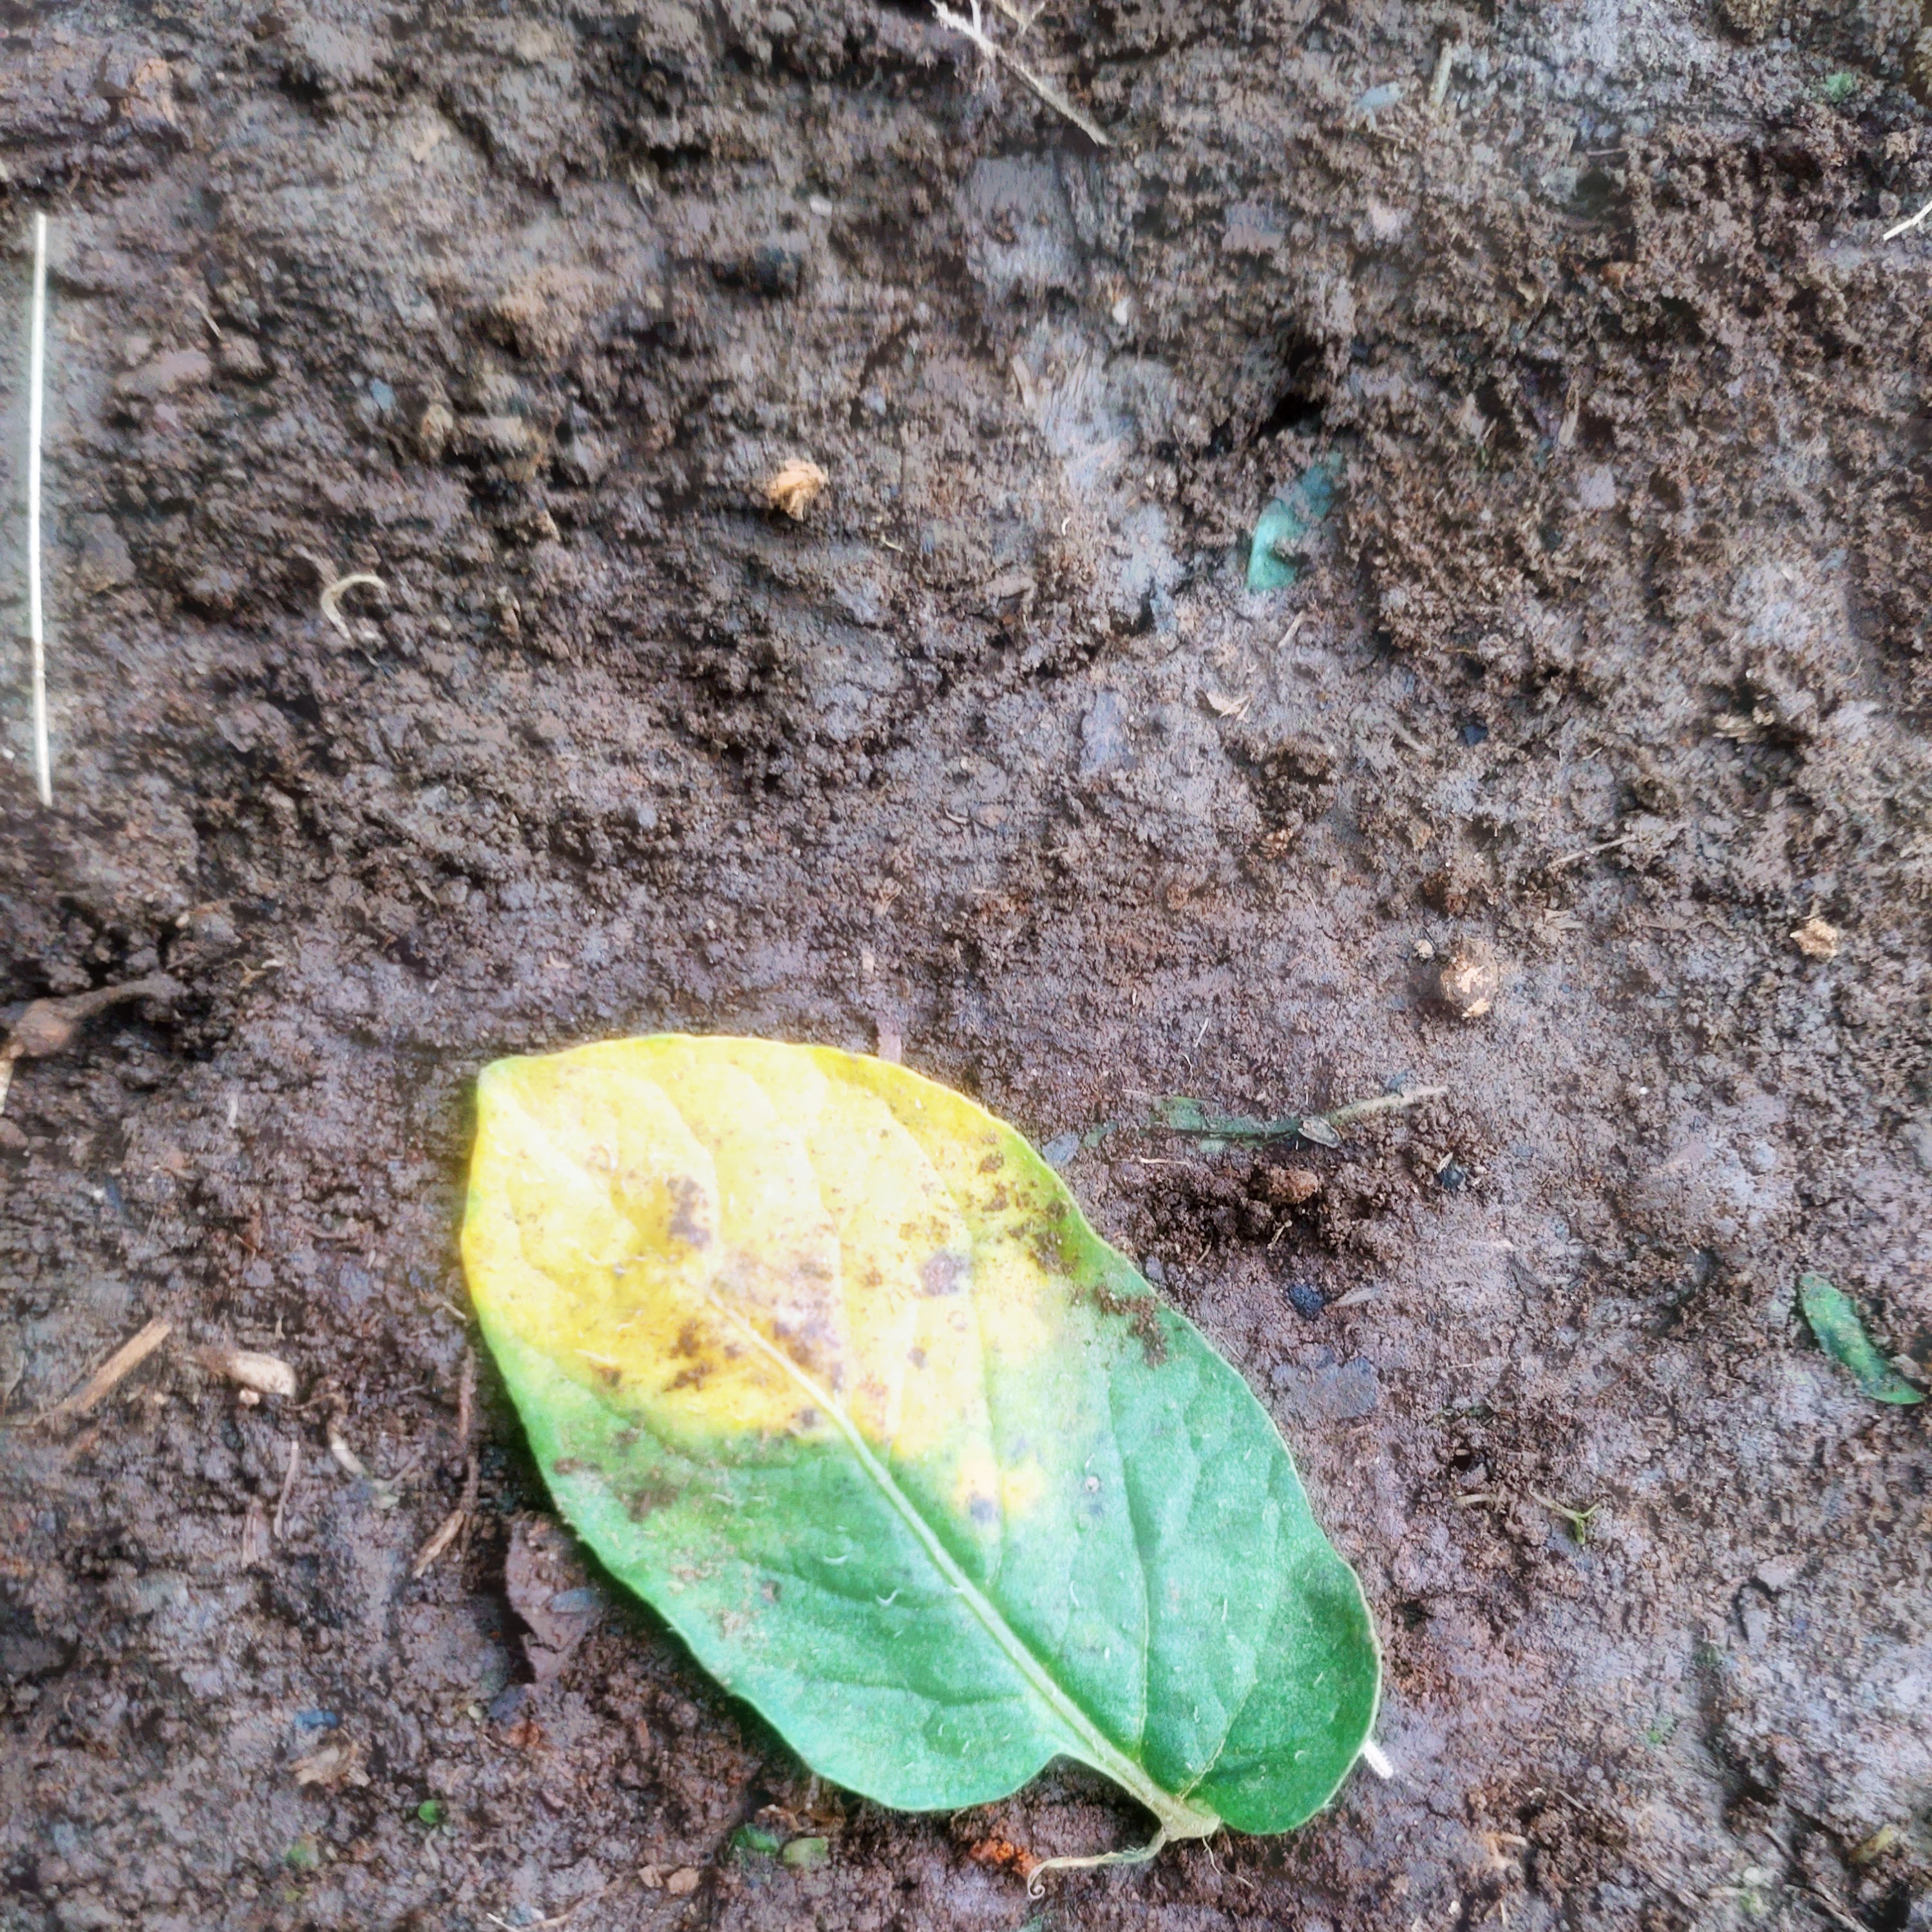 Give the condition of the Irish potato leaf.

late blight
